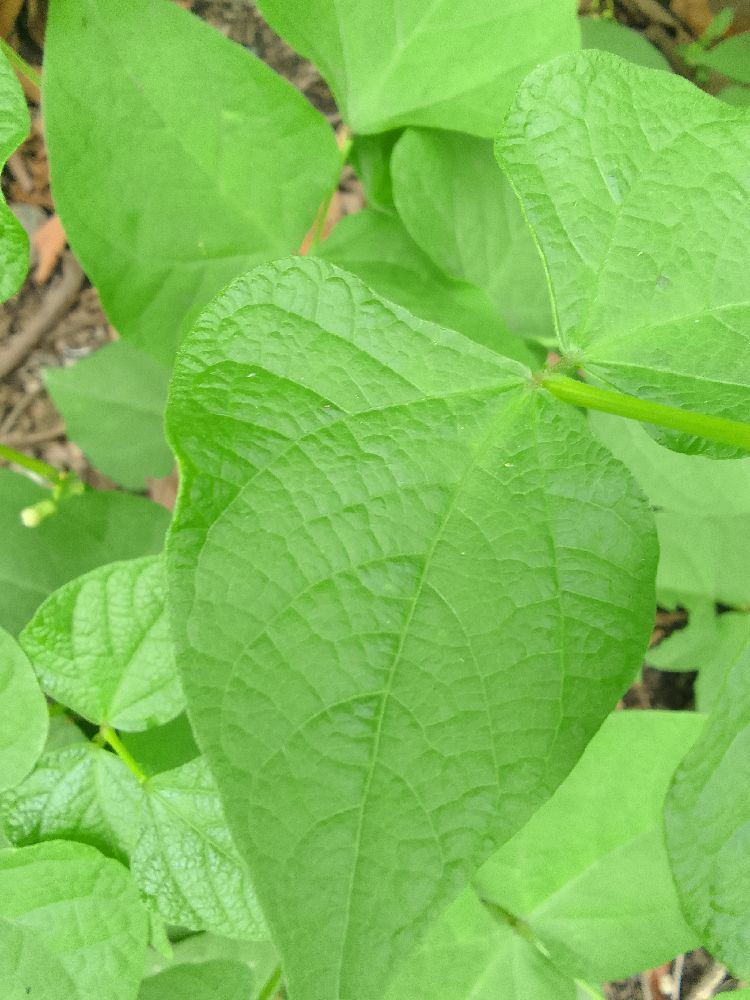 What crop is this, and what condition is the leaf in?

common bean, healthy
